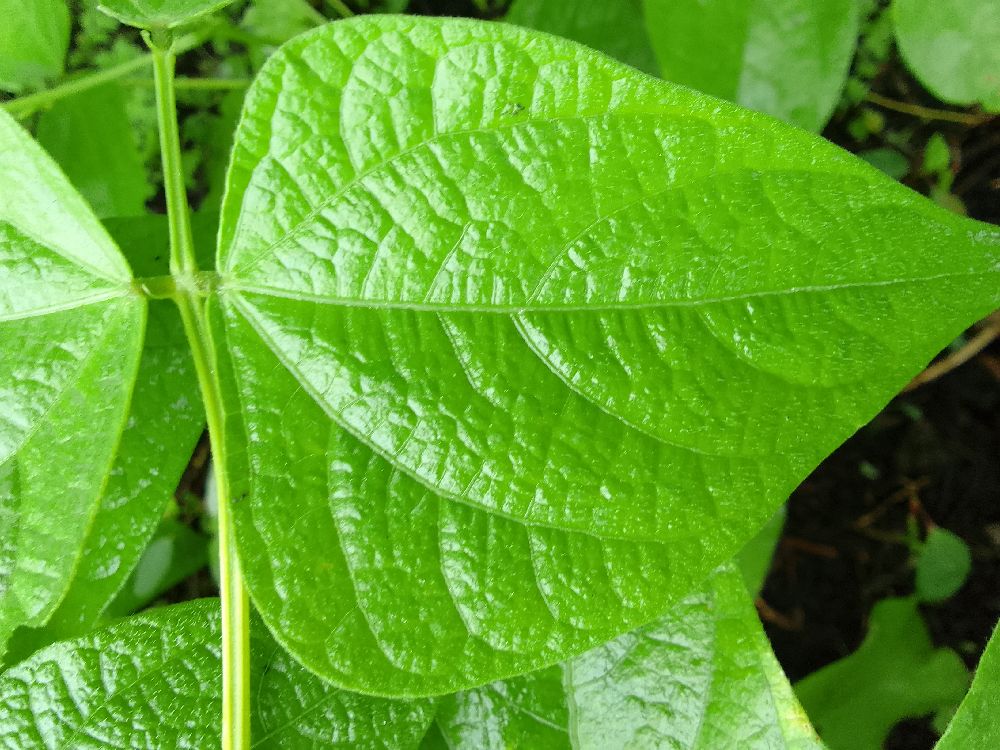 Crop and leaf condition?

common bean, healthy
